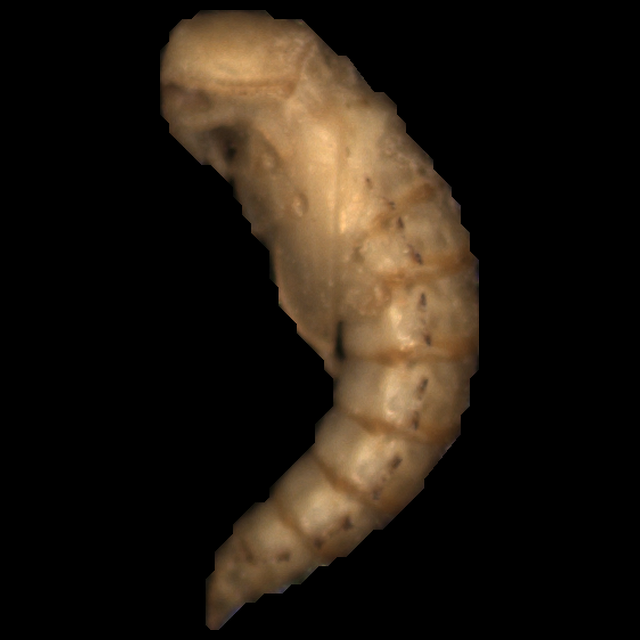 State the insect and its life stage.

mealworm pupa
